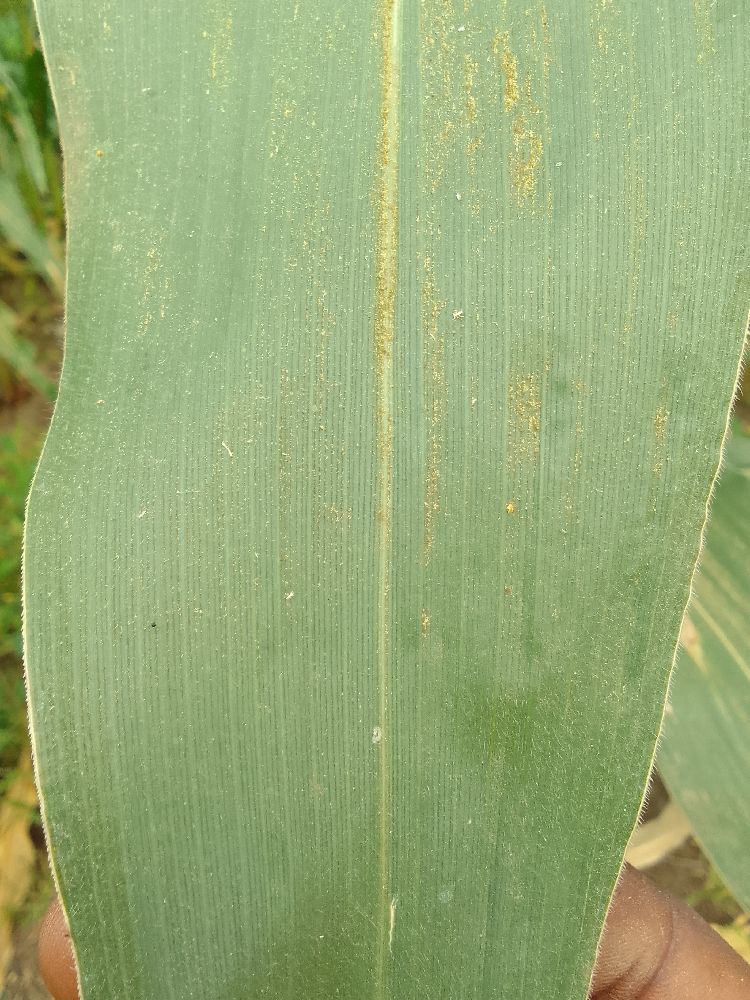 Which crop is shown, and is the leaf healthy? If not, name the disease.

maize, healthy
